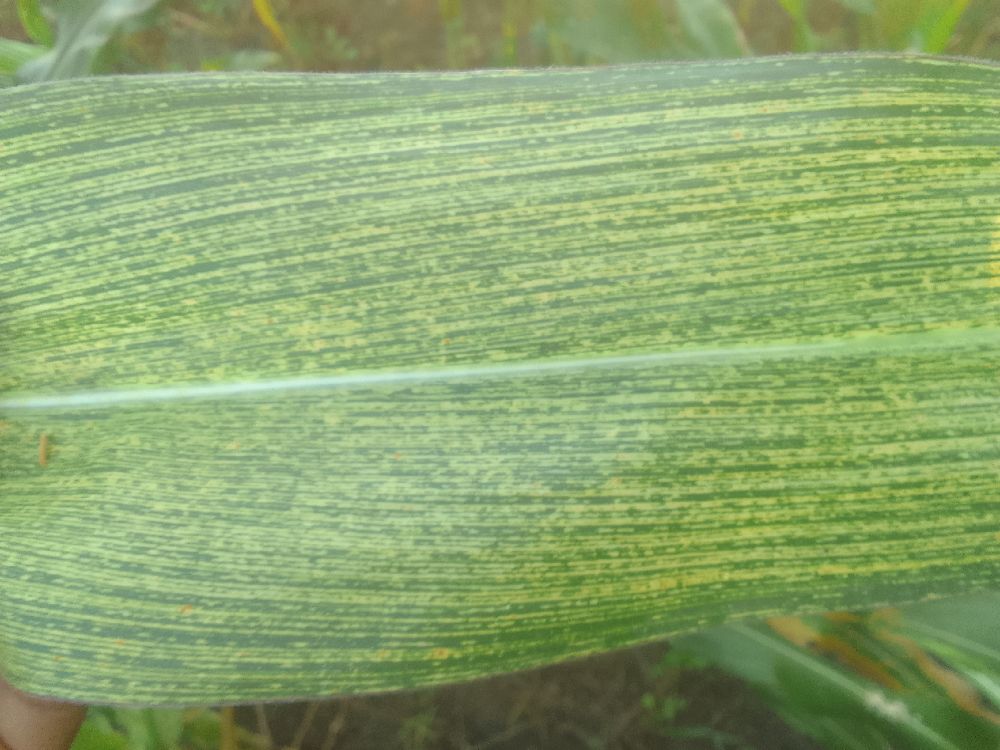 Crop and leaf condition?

maize, maize streak virus
